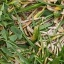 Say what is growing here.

unstructured weed
